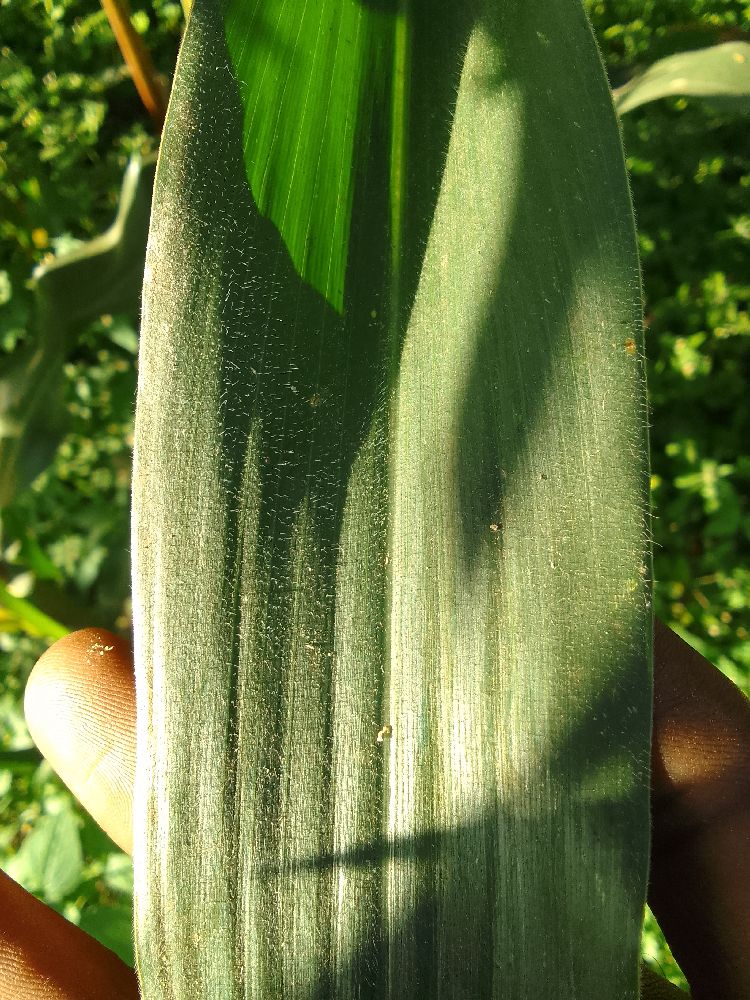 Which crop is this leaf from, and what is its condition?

maize, healthy
